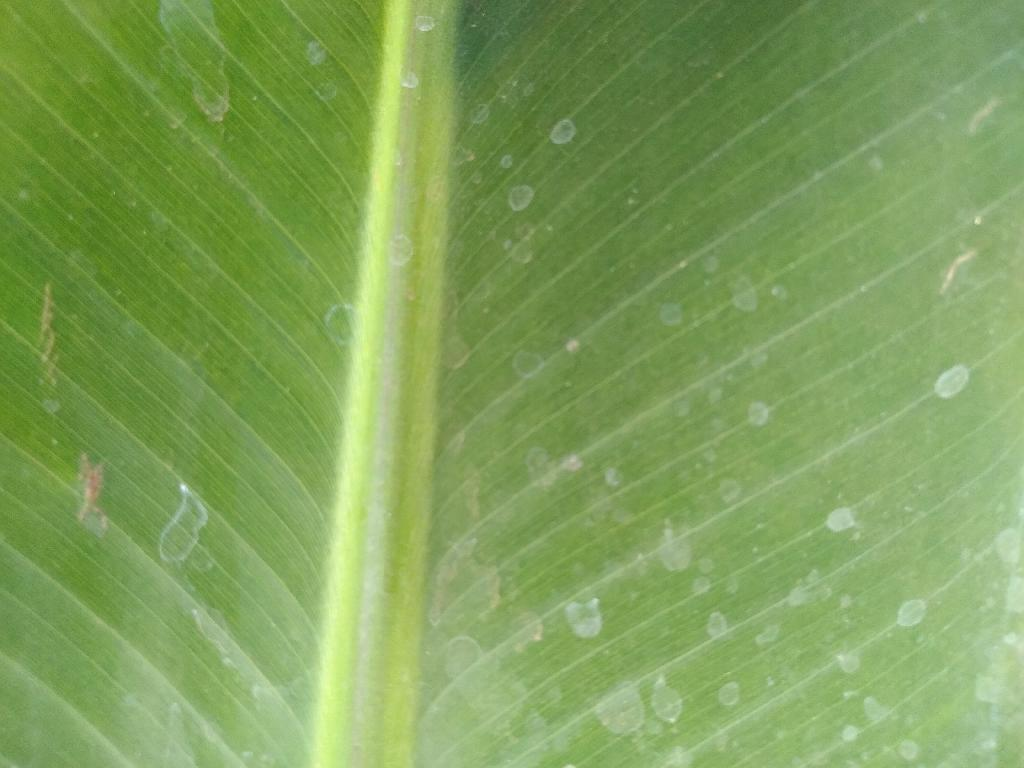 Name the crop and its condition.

banana, healthy
